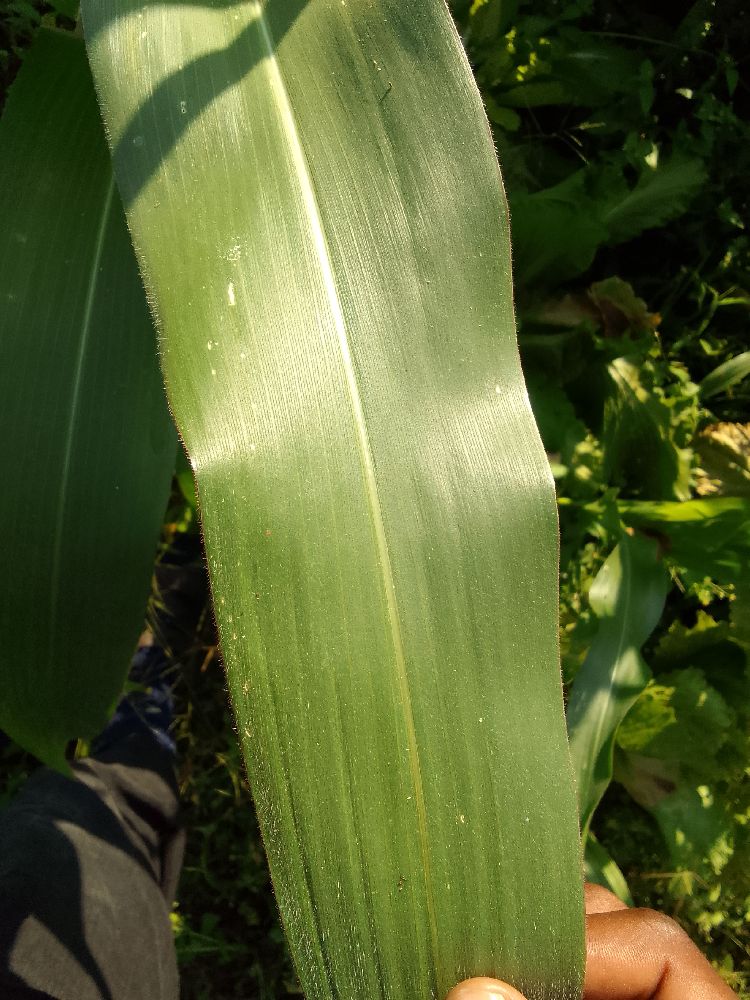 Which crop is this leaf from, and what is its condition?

maize, healthy
